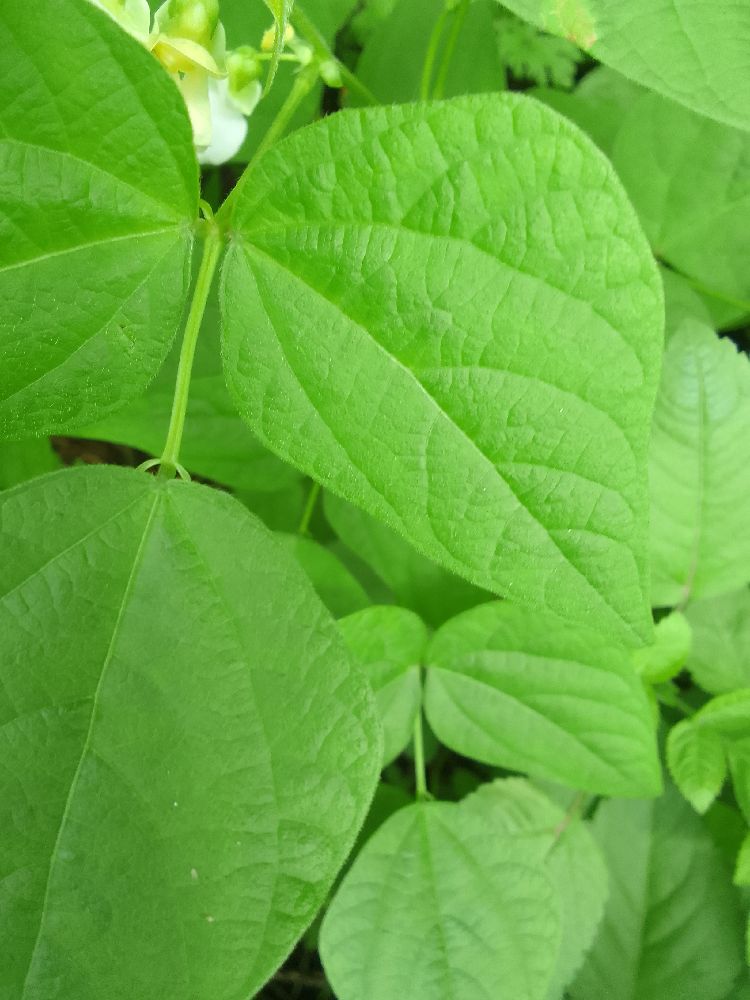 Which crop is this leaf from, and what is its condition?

common bean, healthy
